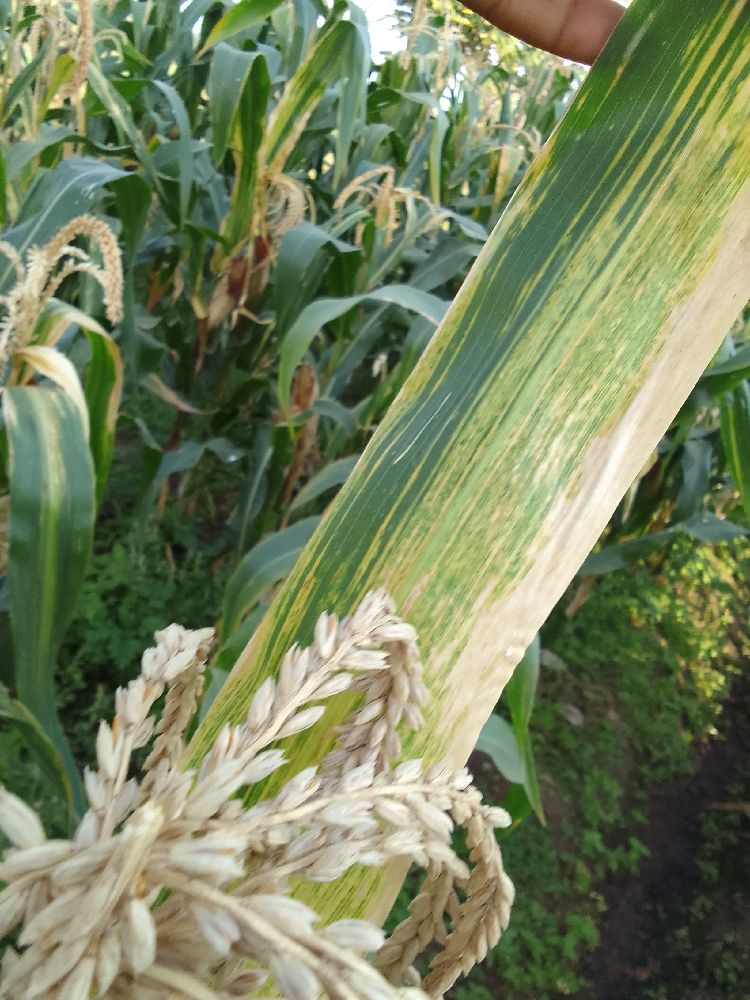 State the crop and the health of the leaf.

maize, maize lethal necrosis
